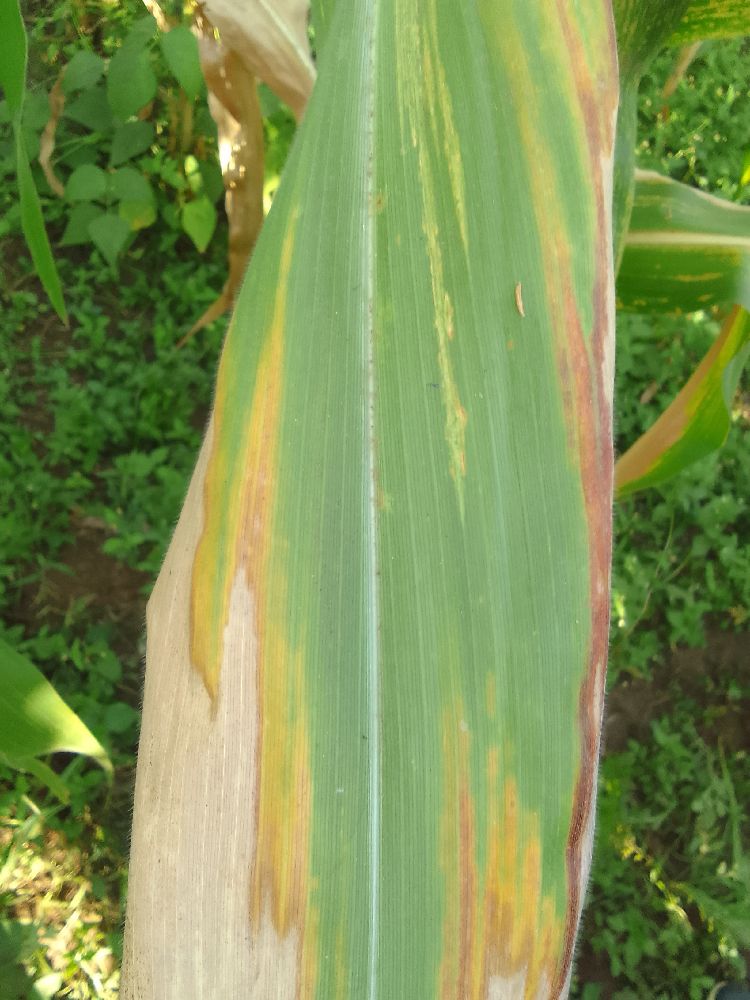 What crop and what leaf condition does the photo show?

maize, maize lethal necrosis
